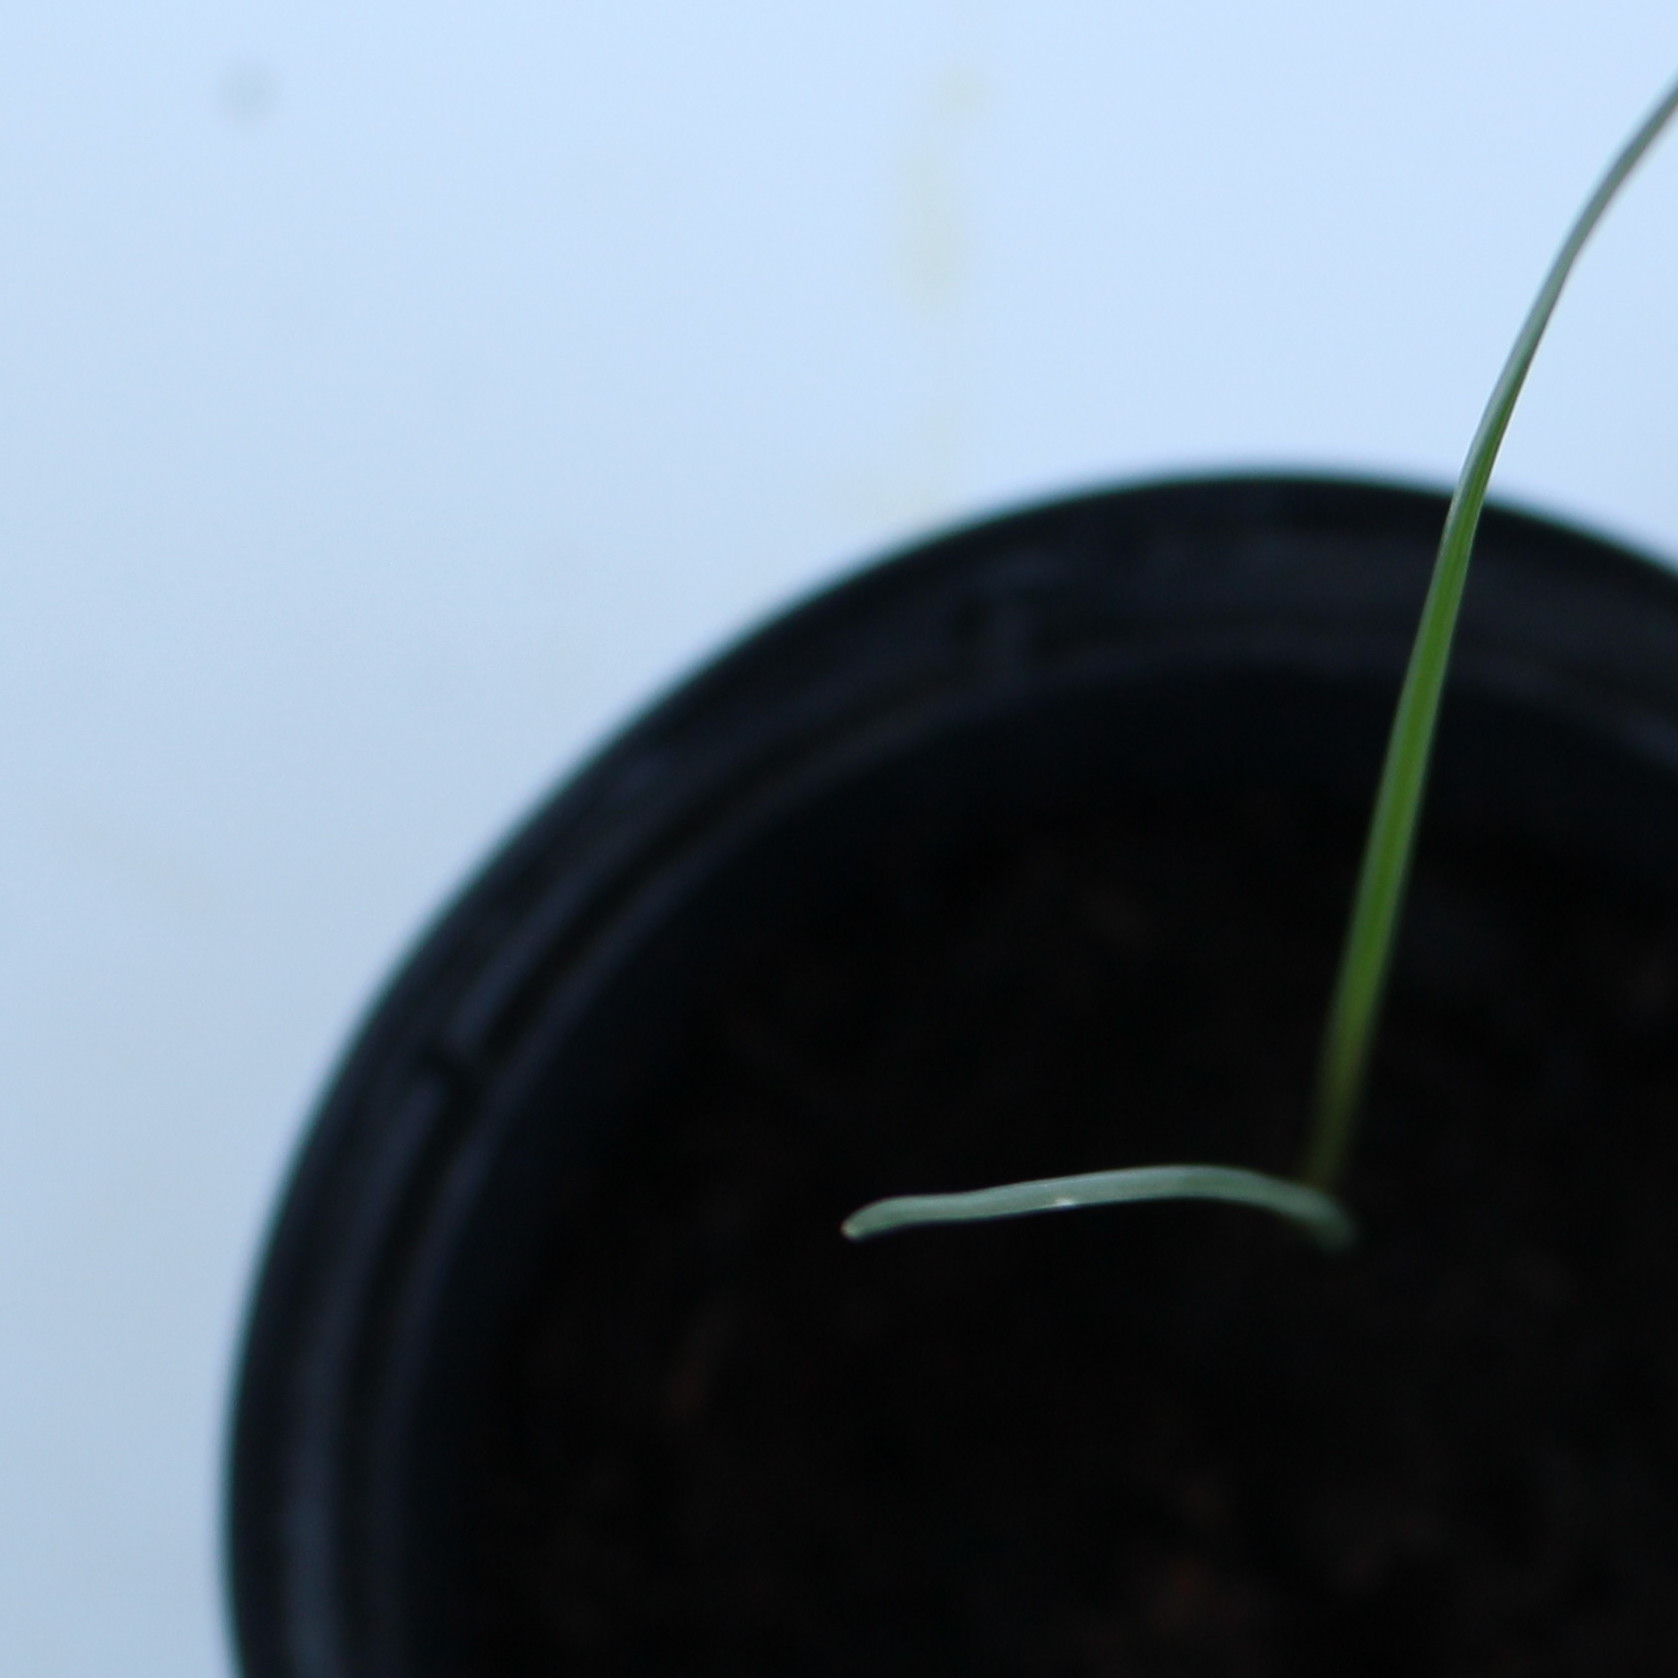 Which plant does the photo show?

Lolium multiflorum
